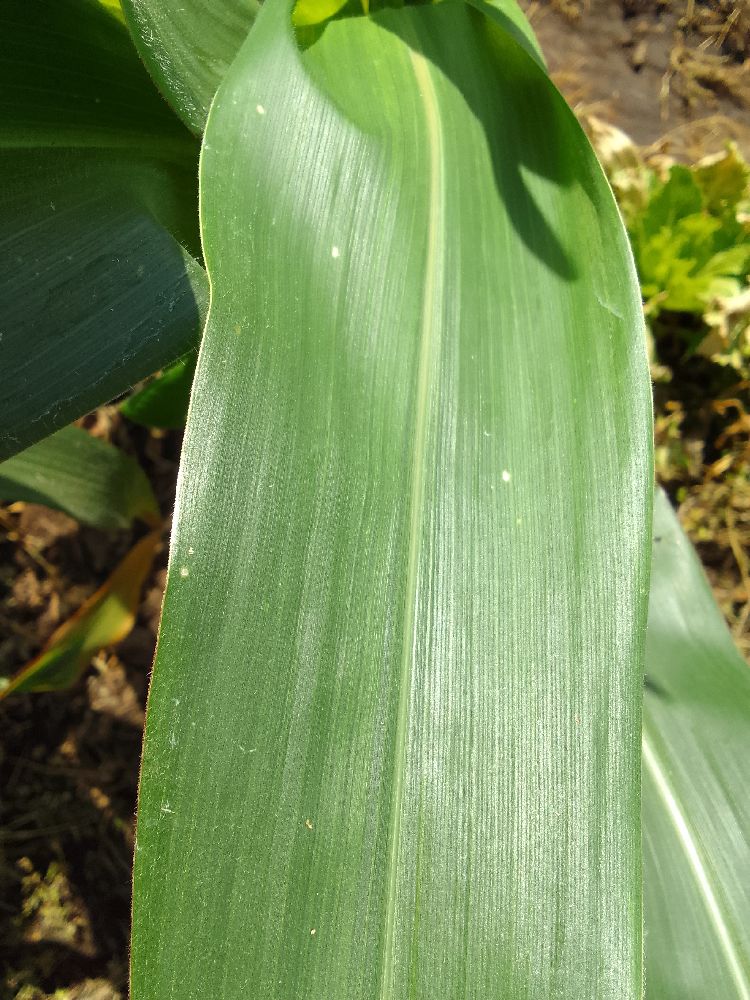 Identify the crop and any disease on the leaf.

maize, healthy
